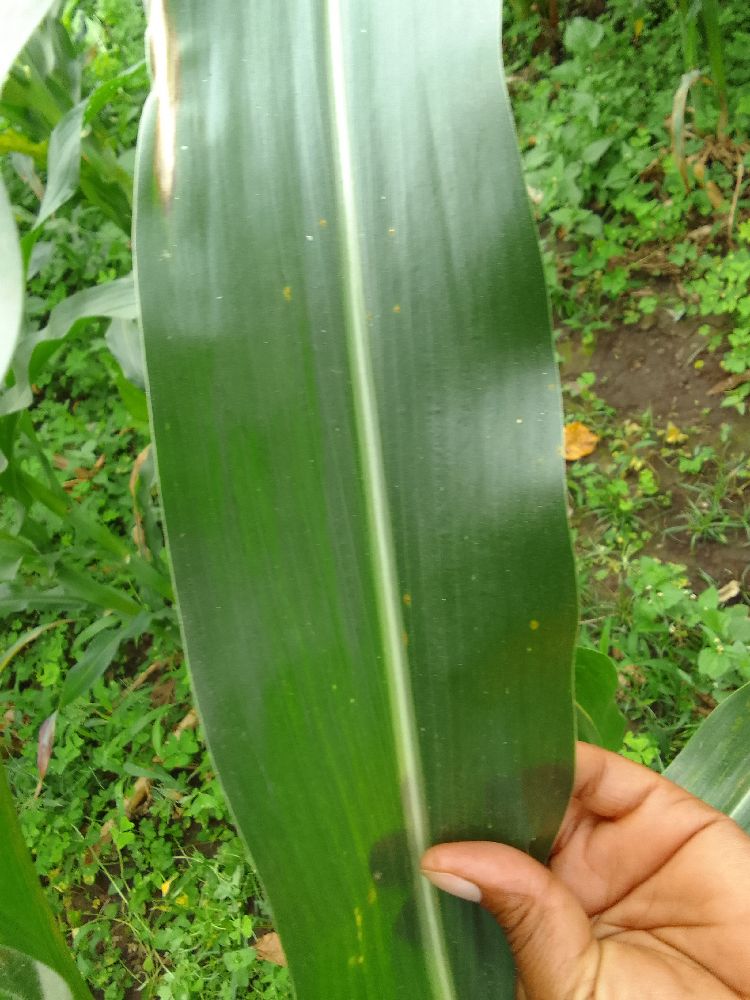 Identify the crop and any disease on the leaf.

maize, healthy
